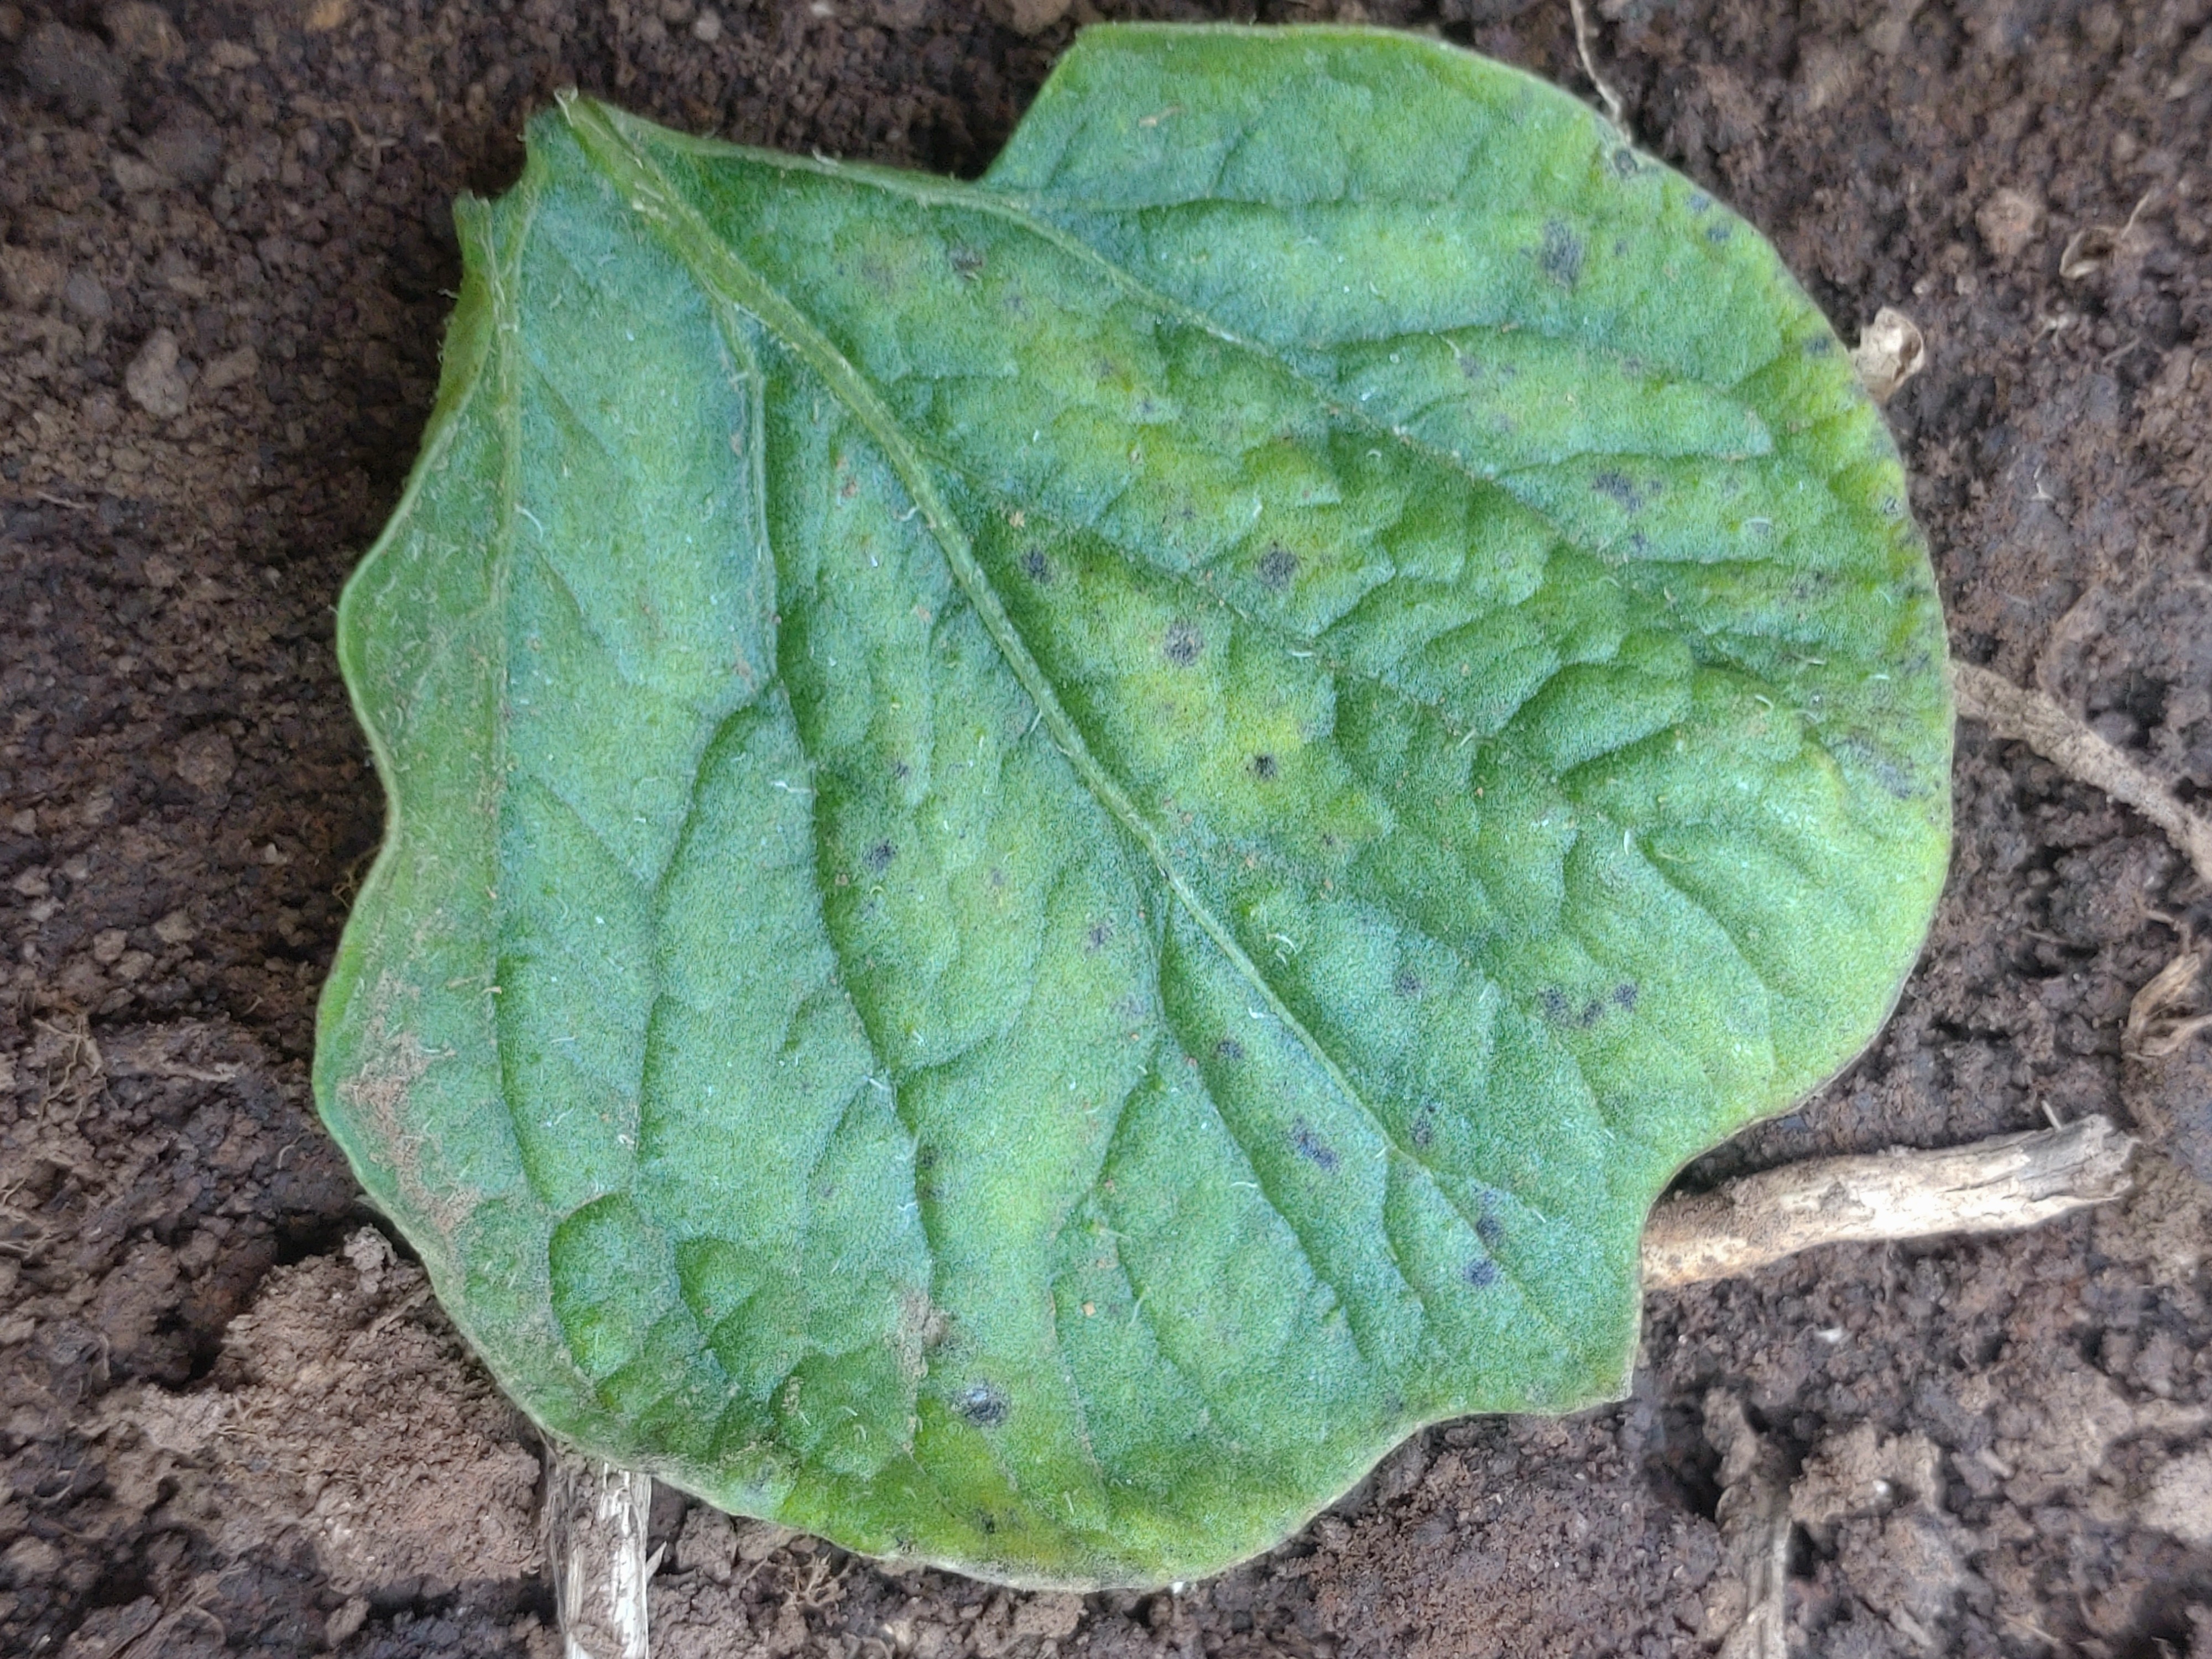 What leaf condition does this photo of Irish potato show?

late blight
